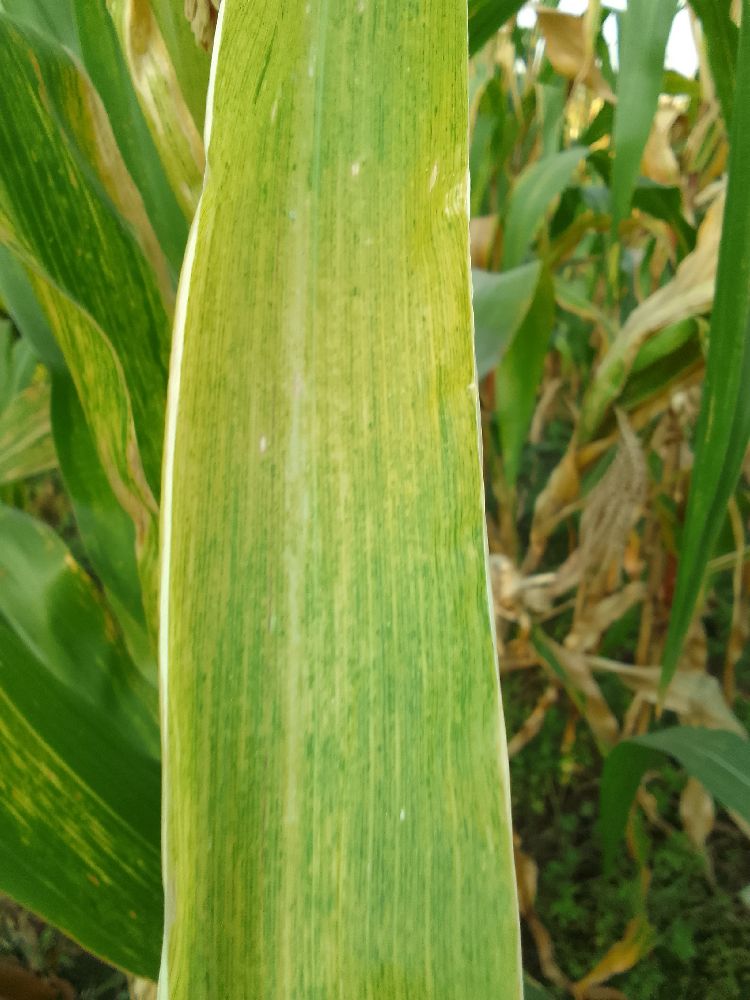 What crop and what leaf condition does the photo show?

maize, maize lethal necrosis
